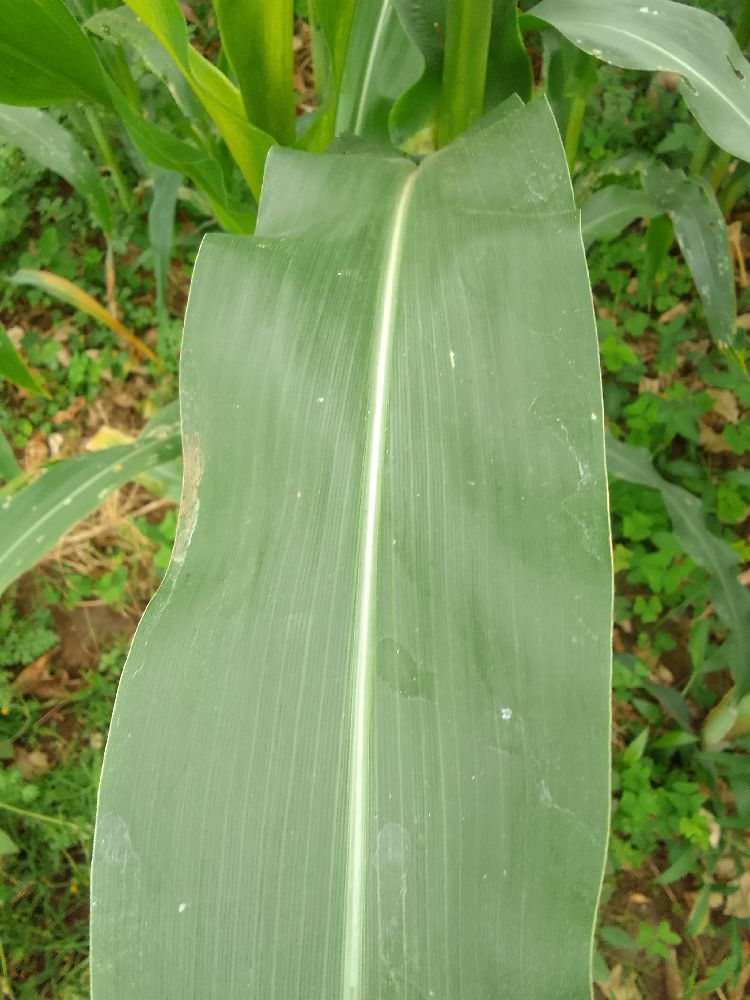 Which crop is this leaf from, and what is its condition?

maize, healthy
